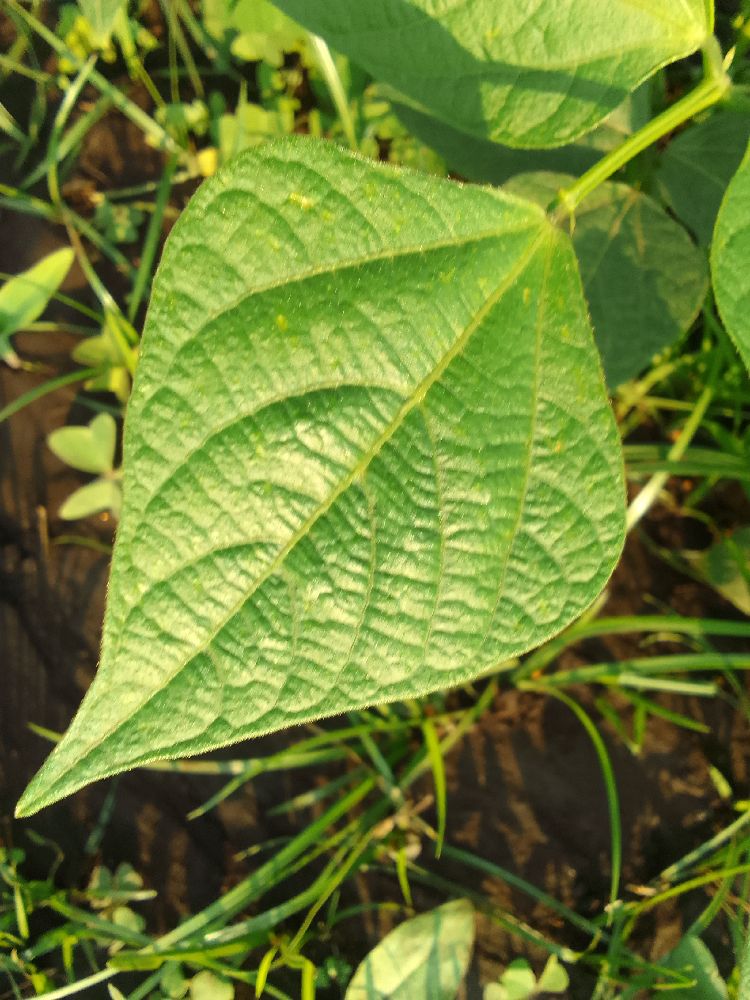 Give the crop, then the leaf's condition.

common bean, healthy
